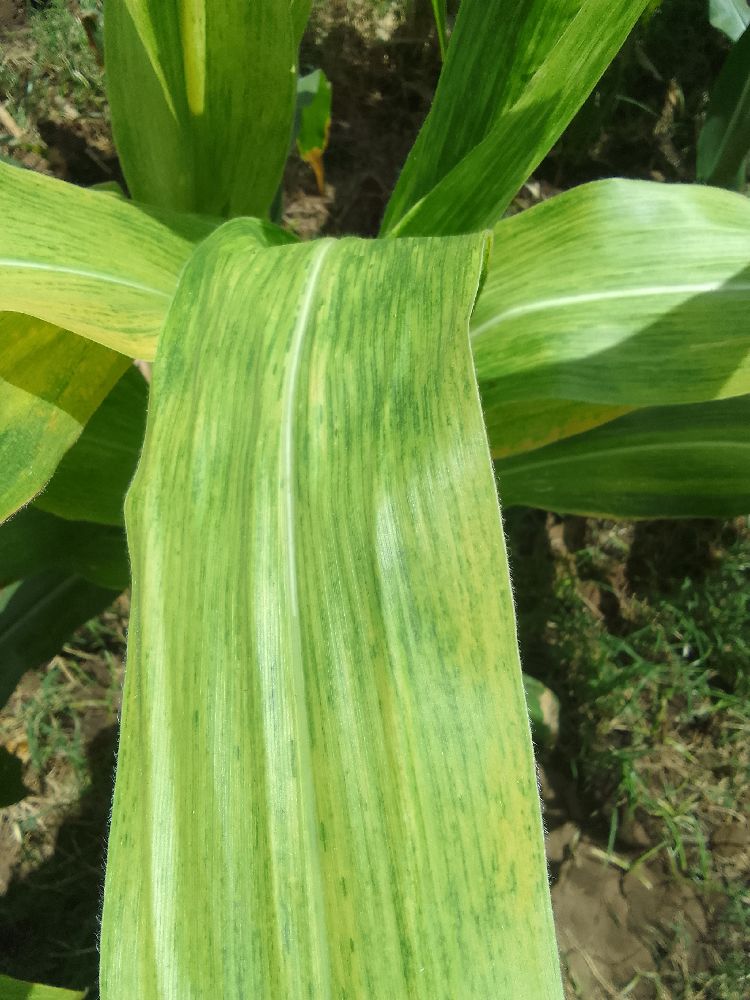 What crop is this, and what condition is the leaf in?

maize, maize lethal necrosis
